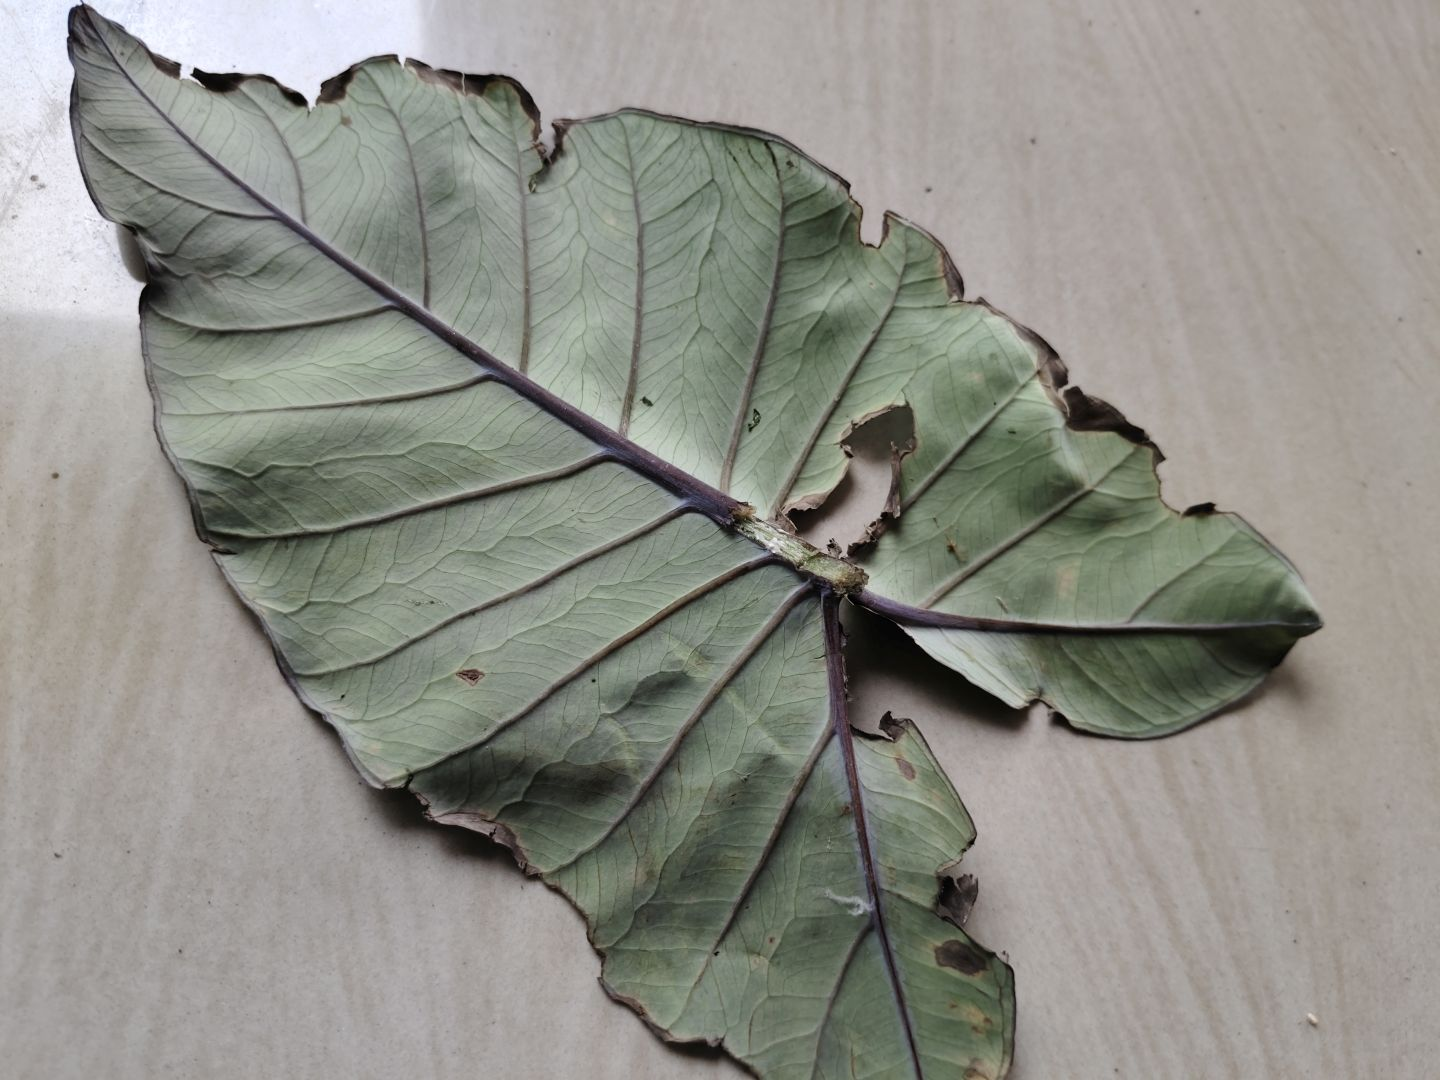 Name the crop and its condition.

taro, leaf blight
